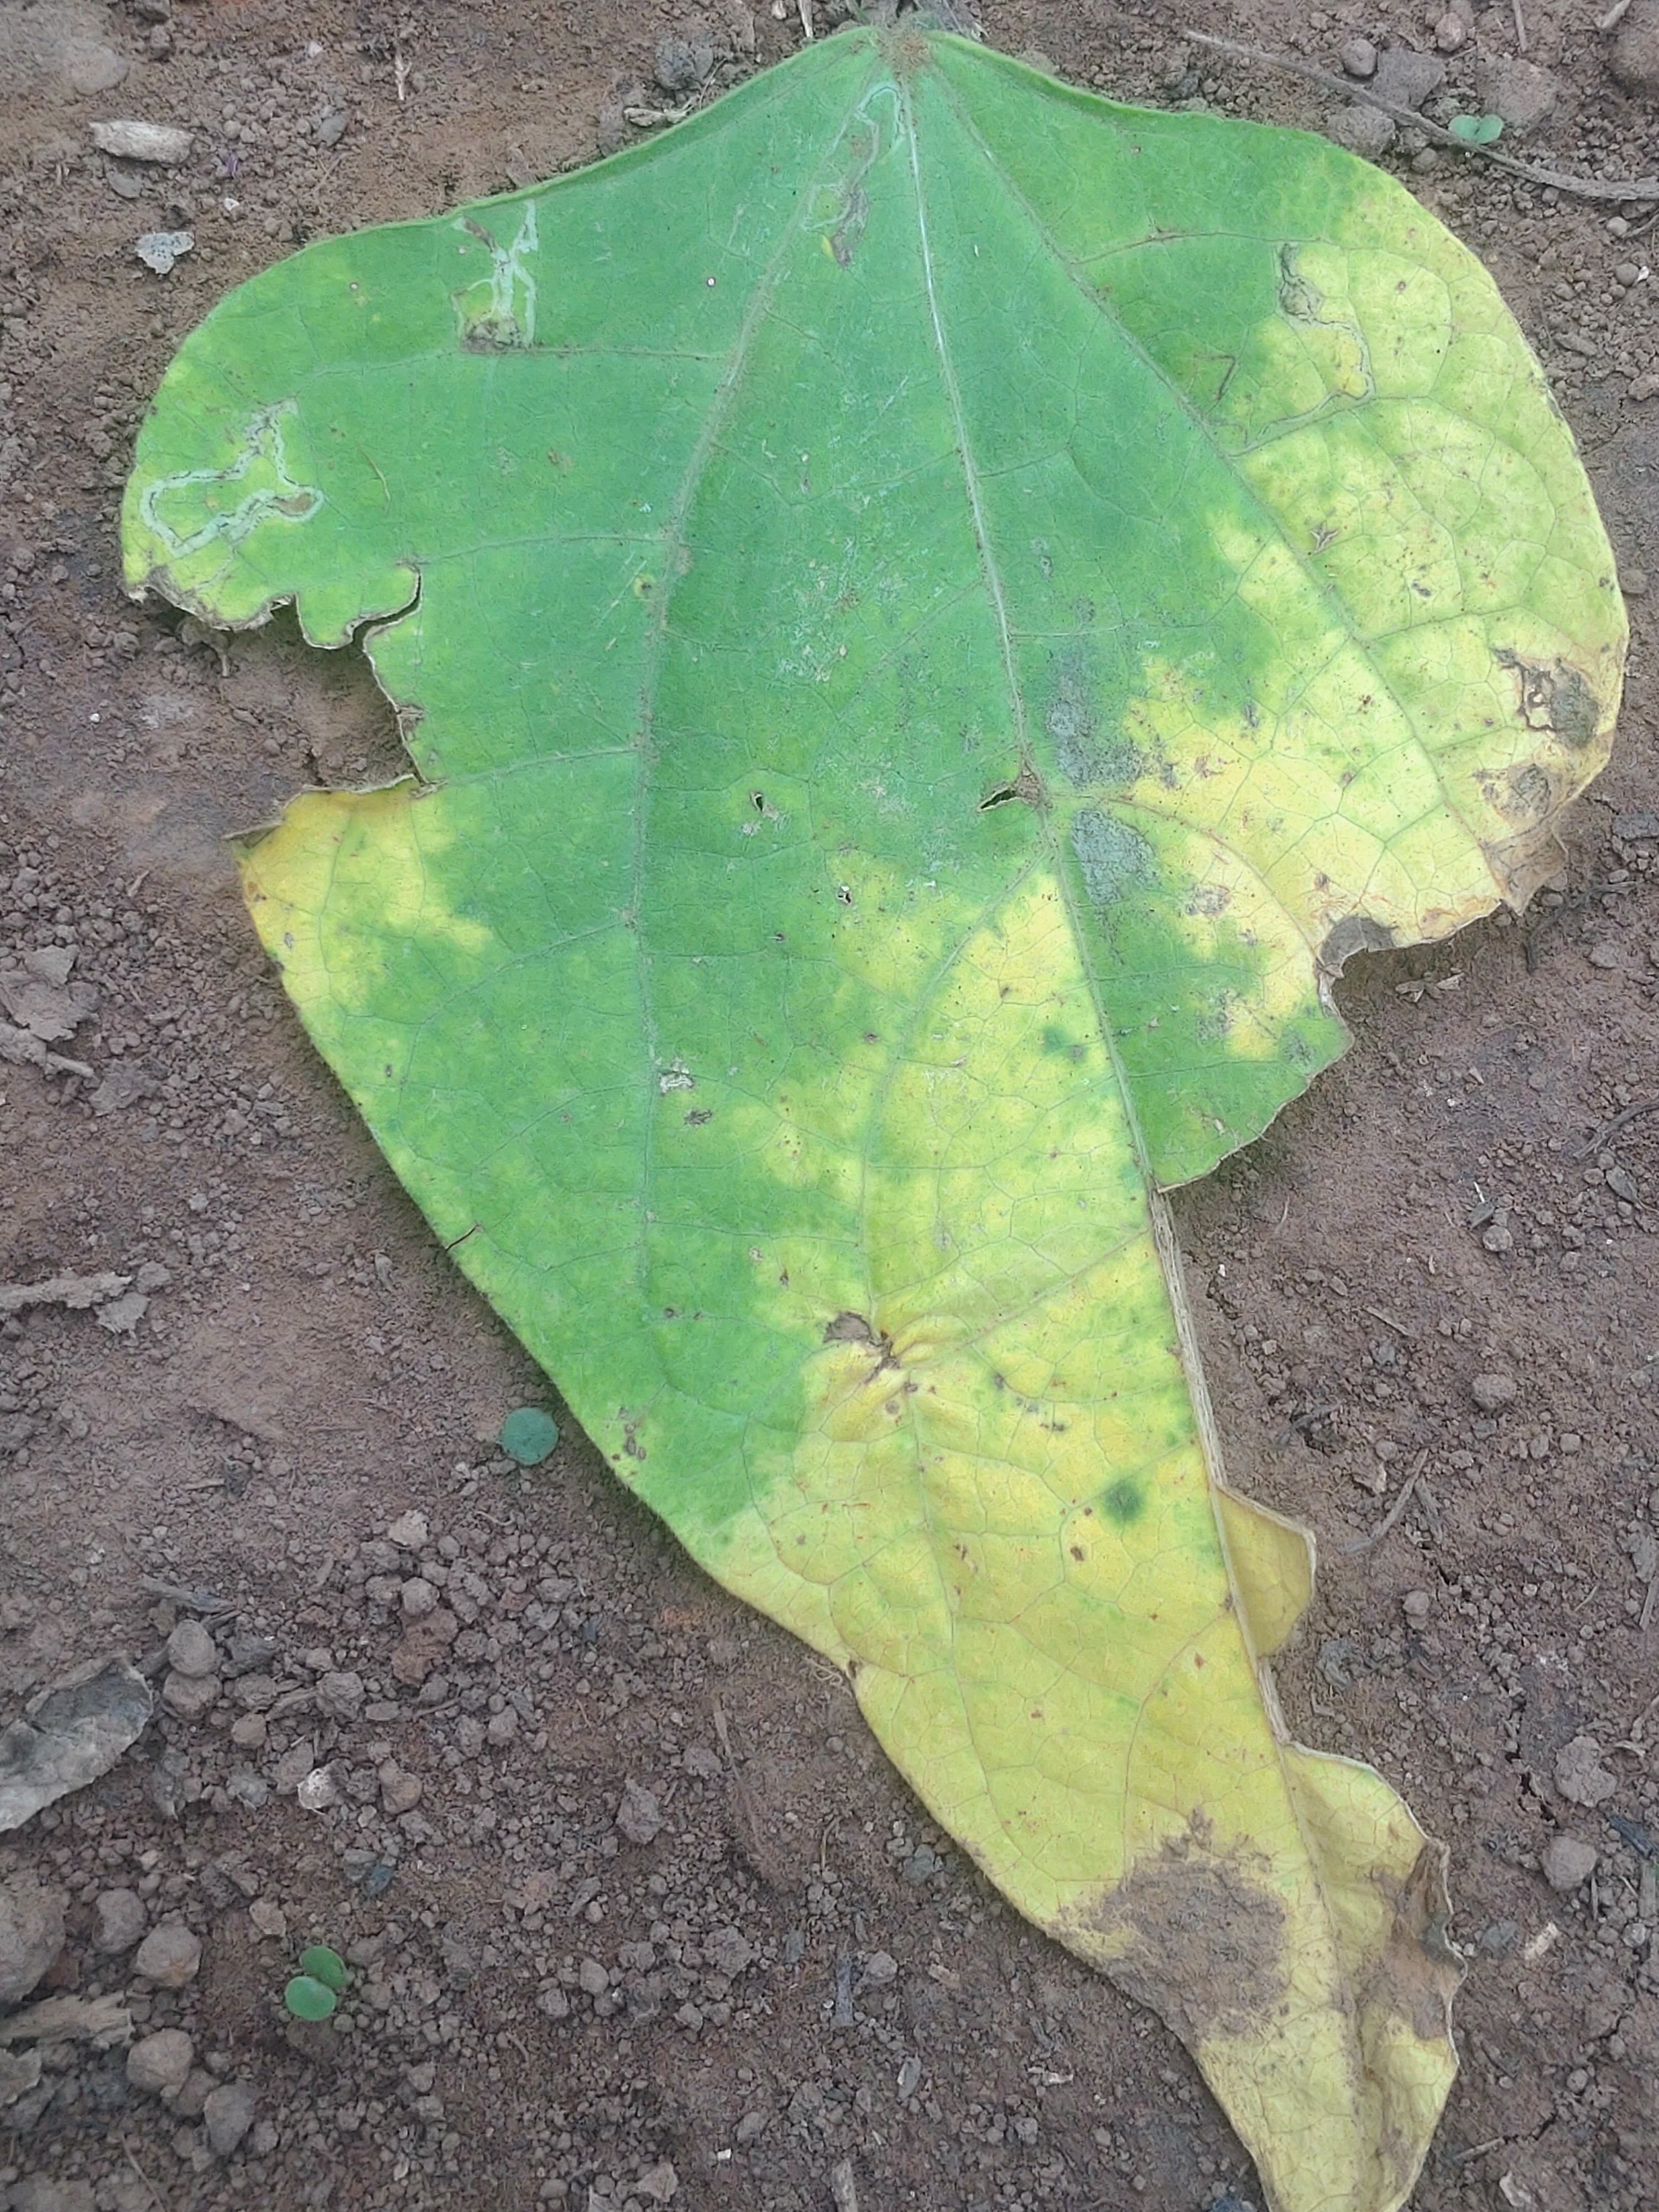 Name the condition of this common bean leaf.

anthracnose
